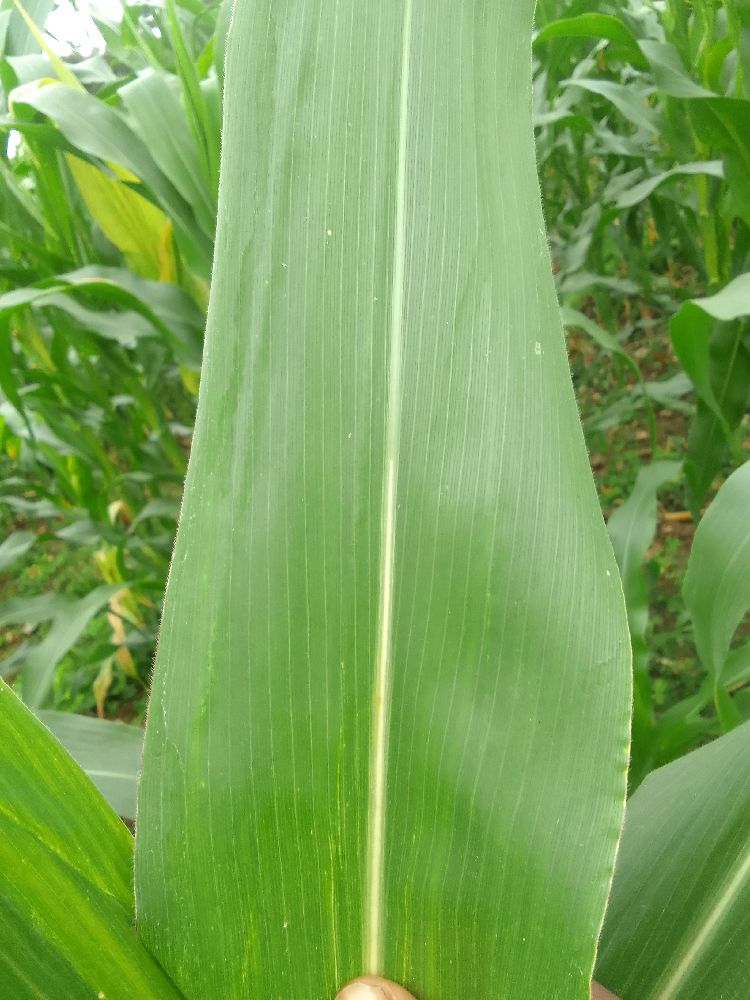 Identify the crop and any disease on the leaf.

maize, healthy
